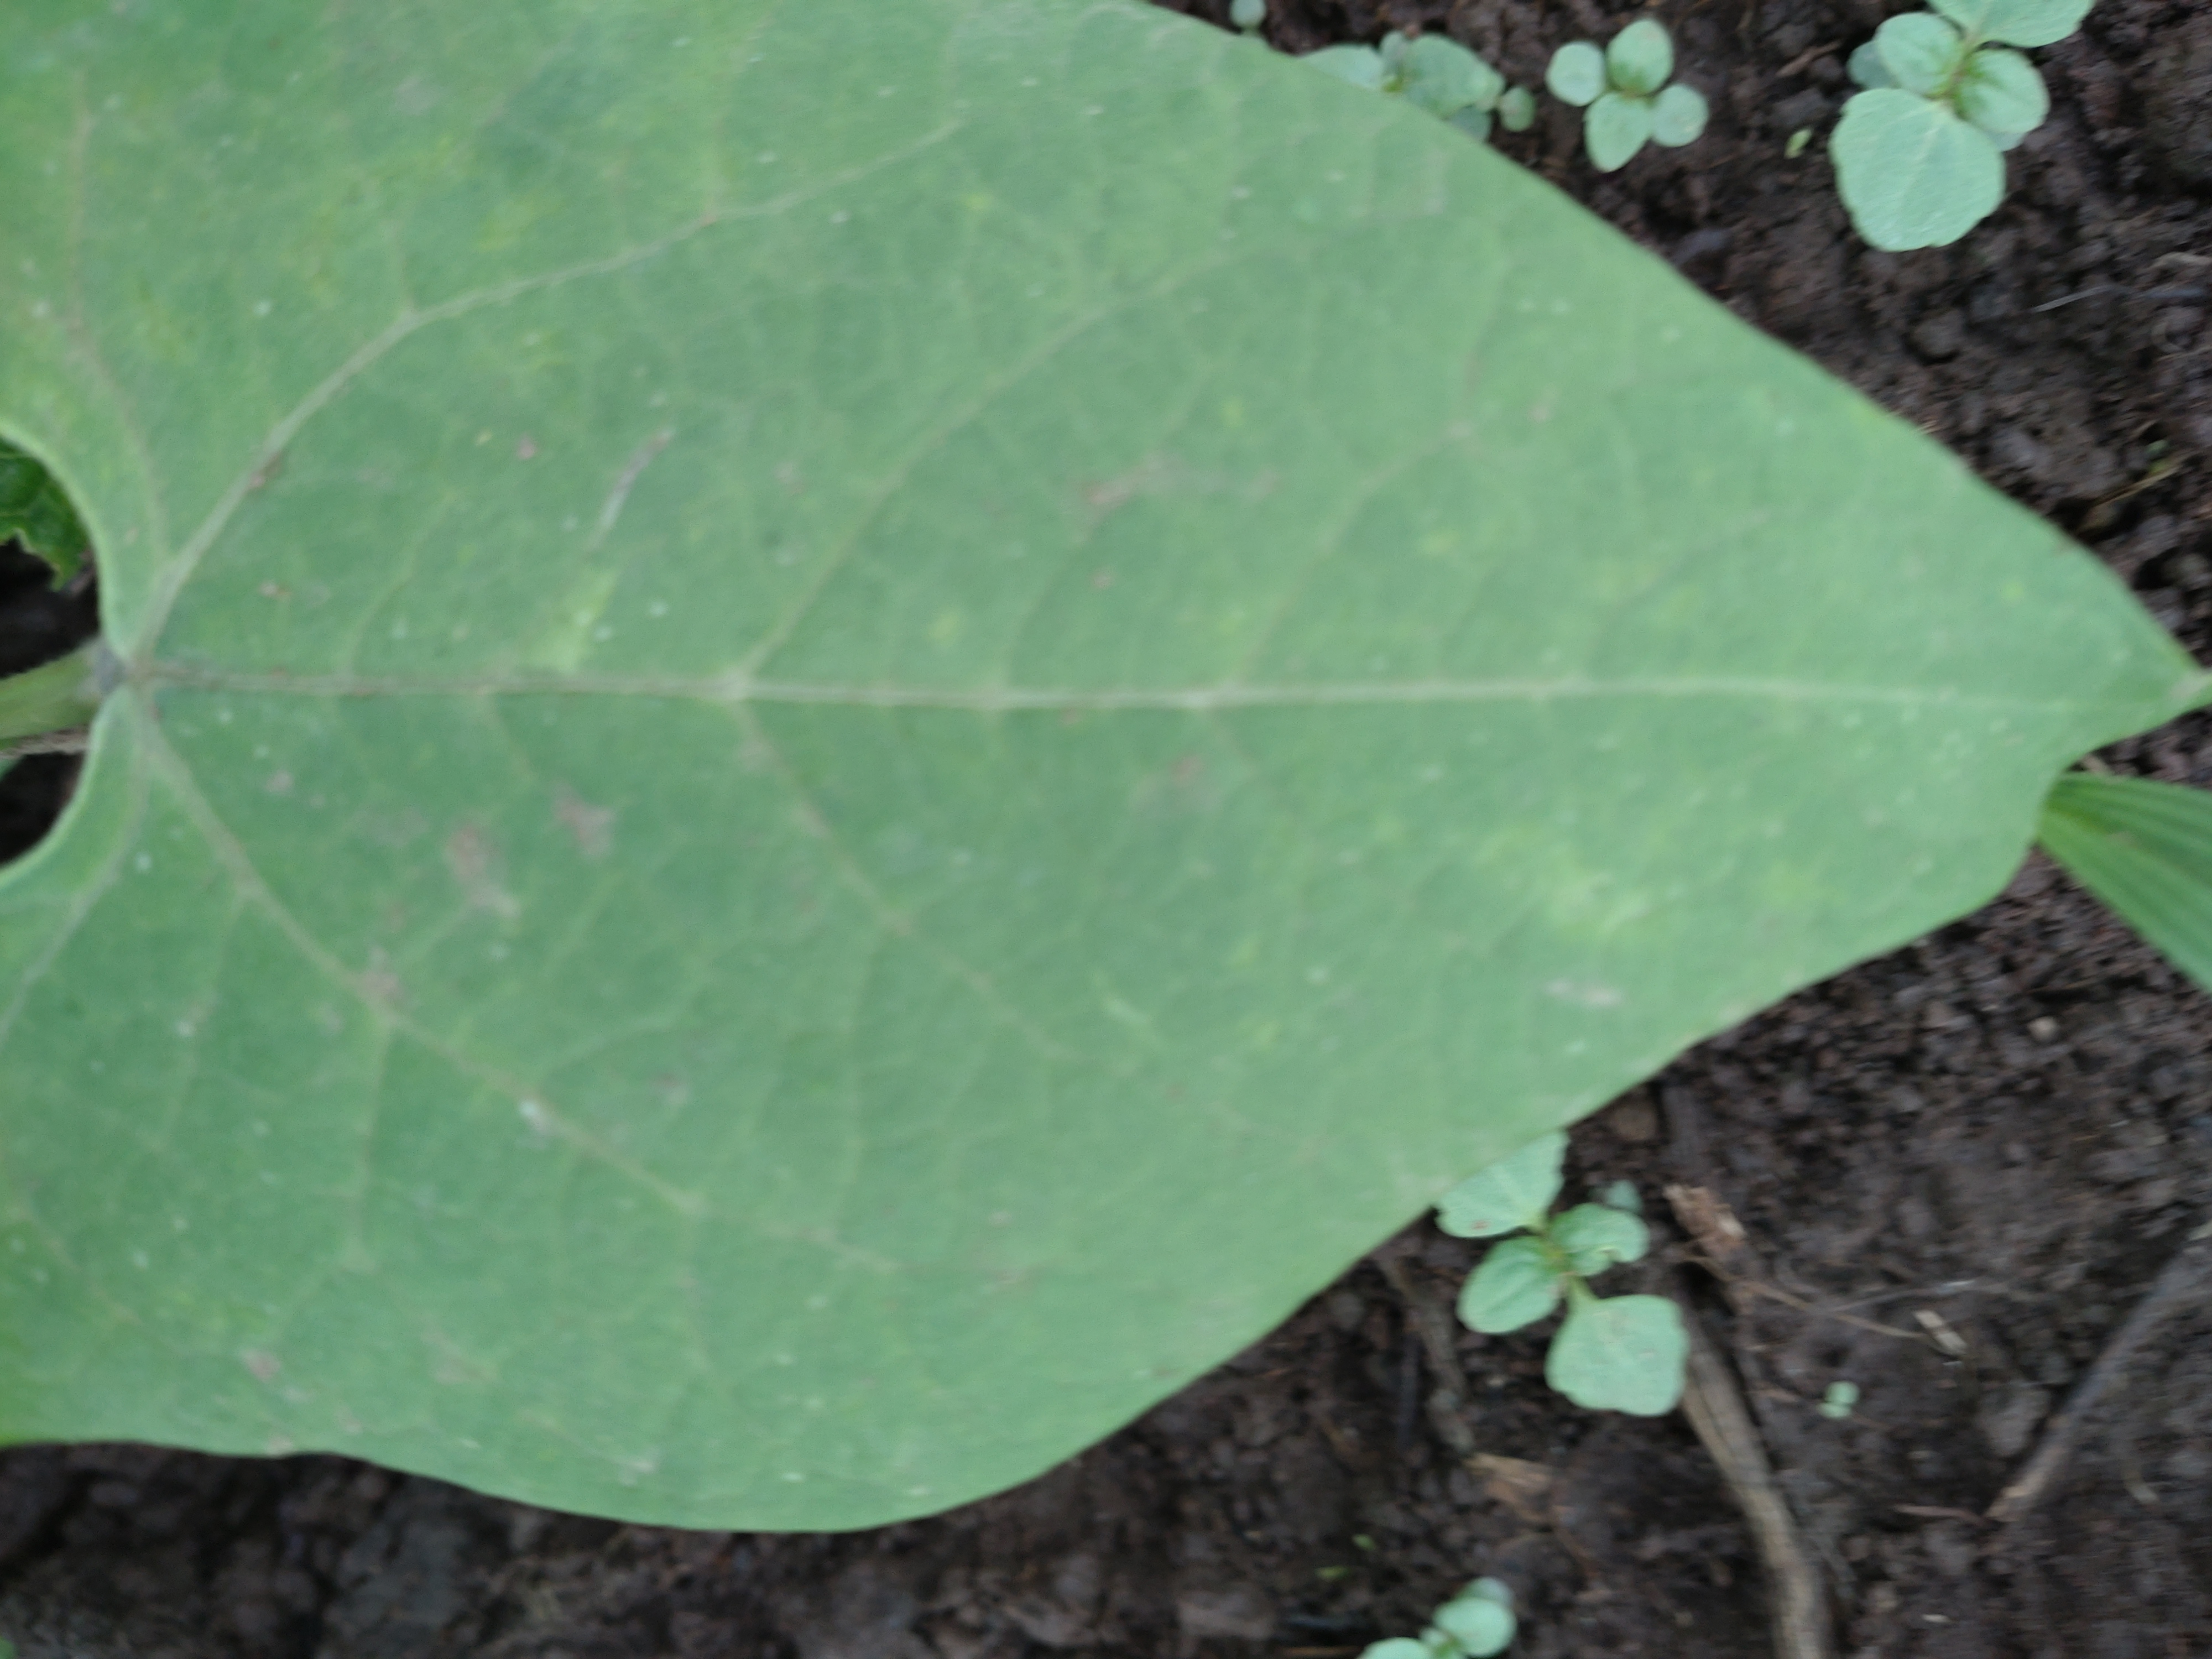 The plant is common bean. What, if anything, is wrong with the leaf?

healthy
